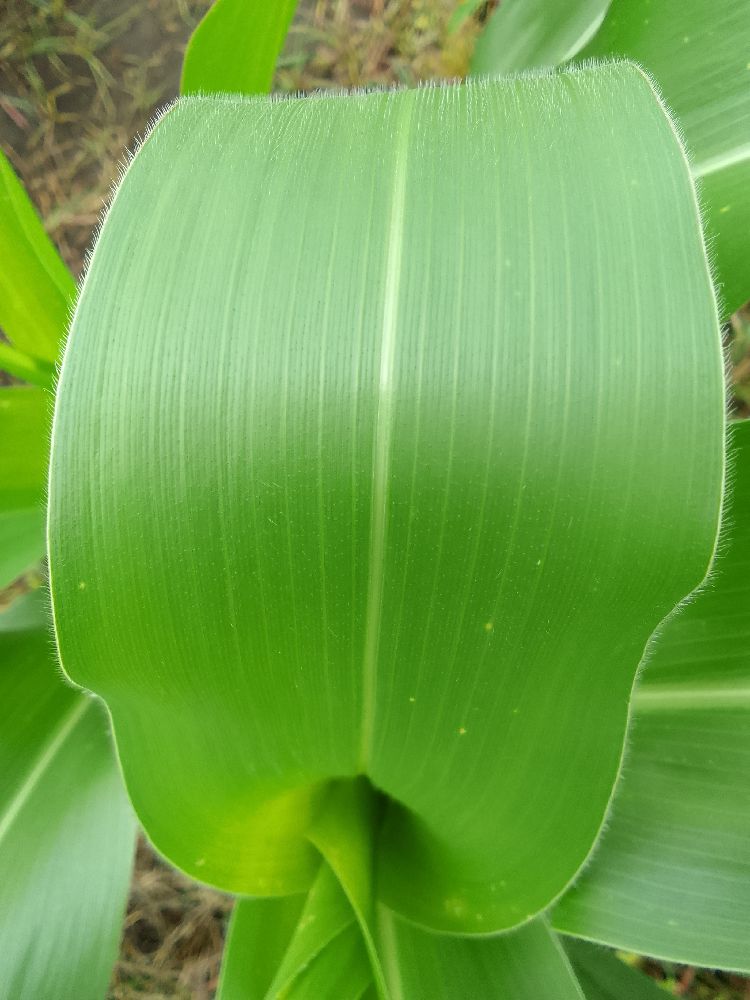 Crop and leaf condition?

maize, healthy
